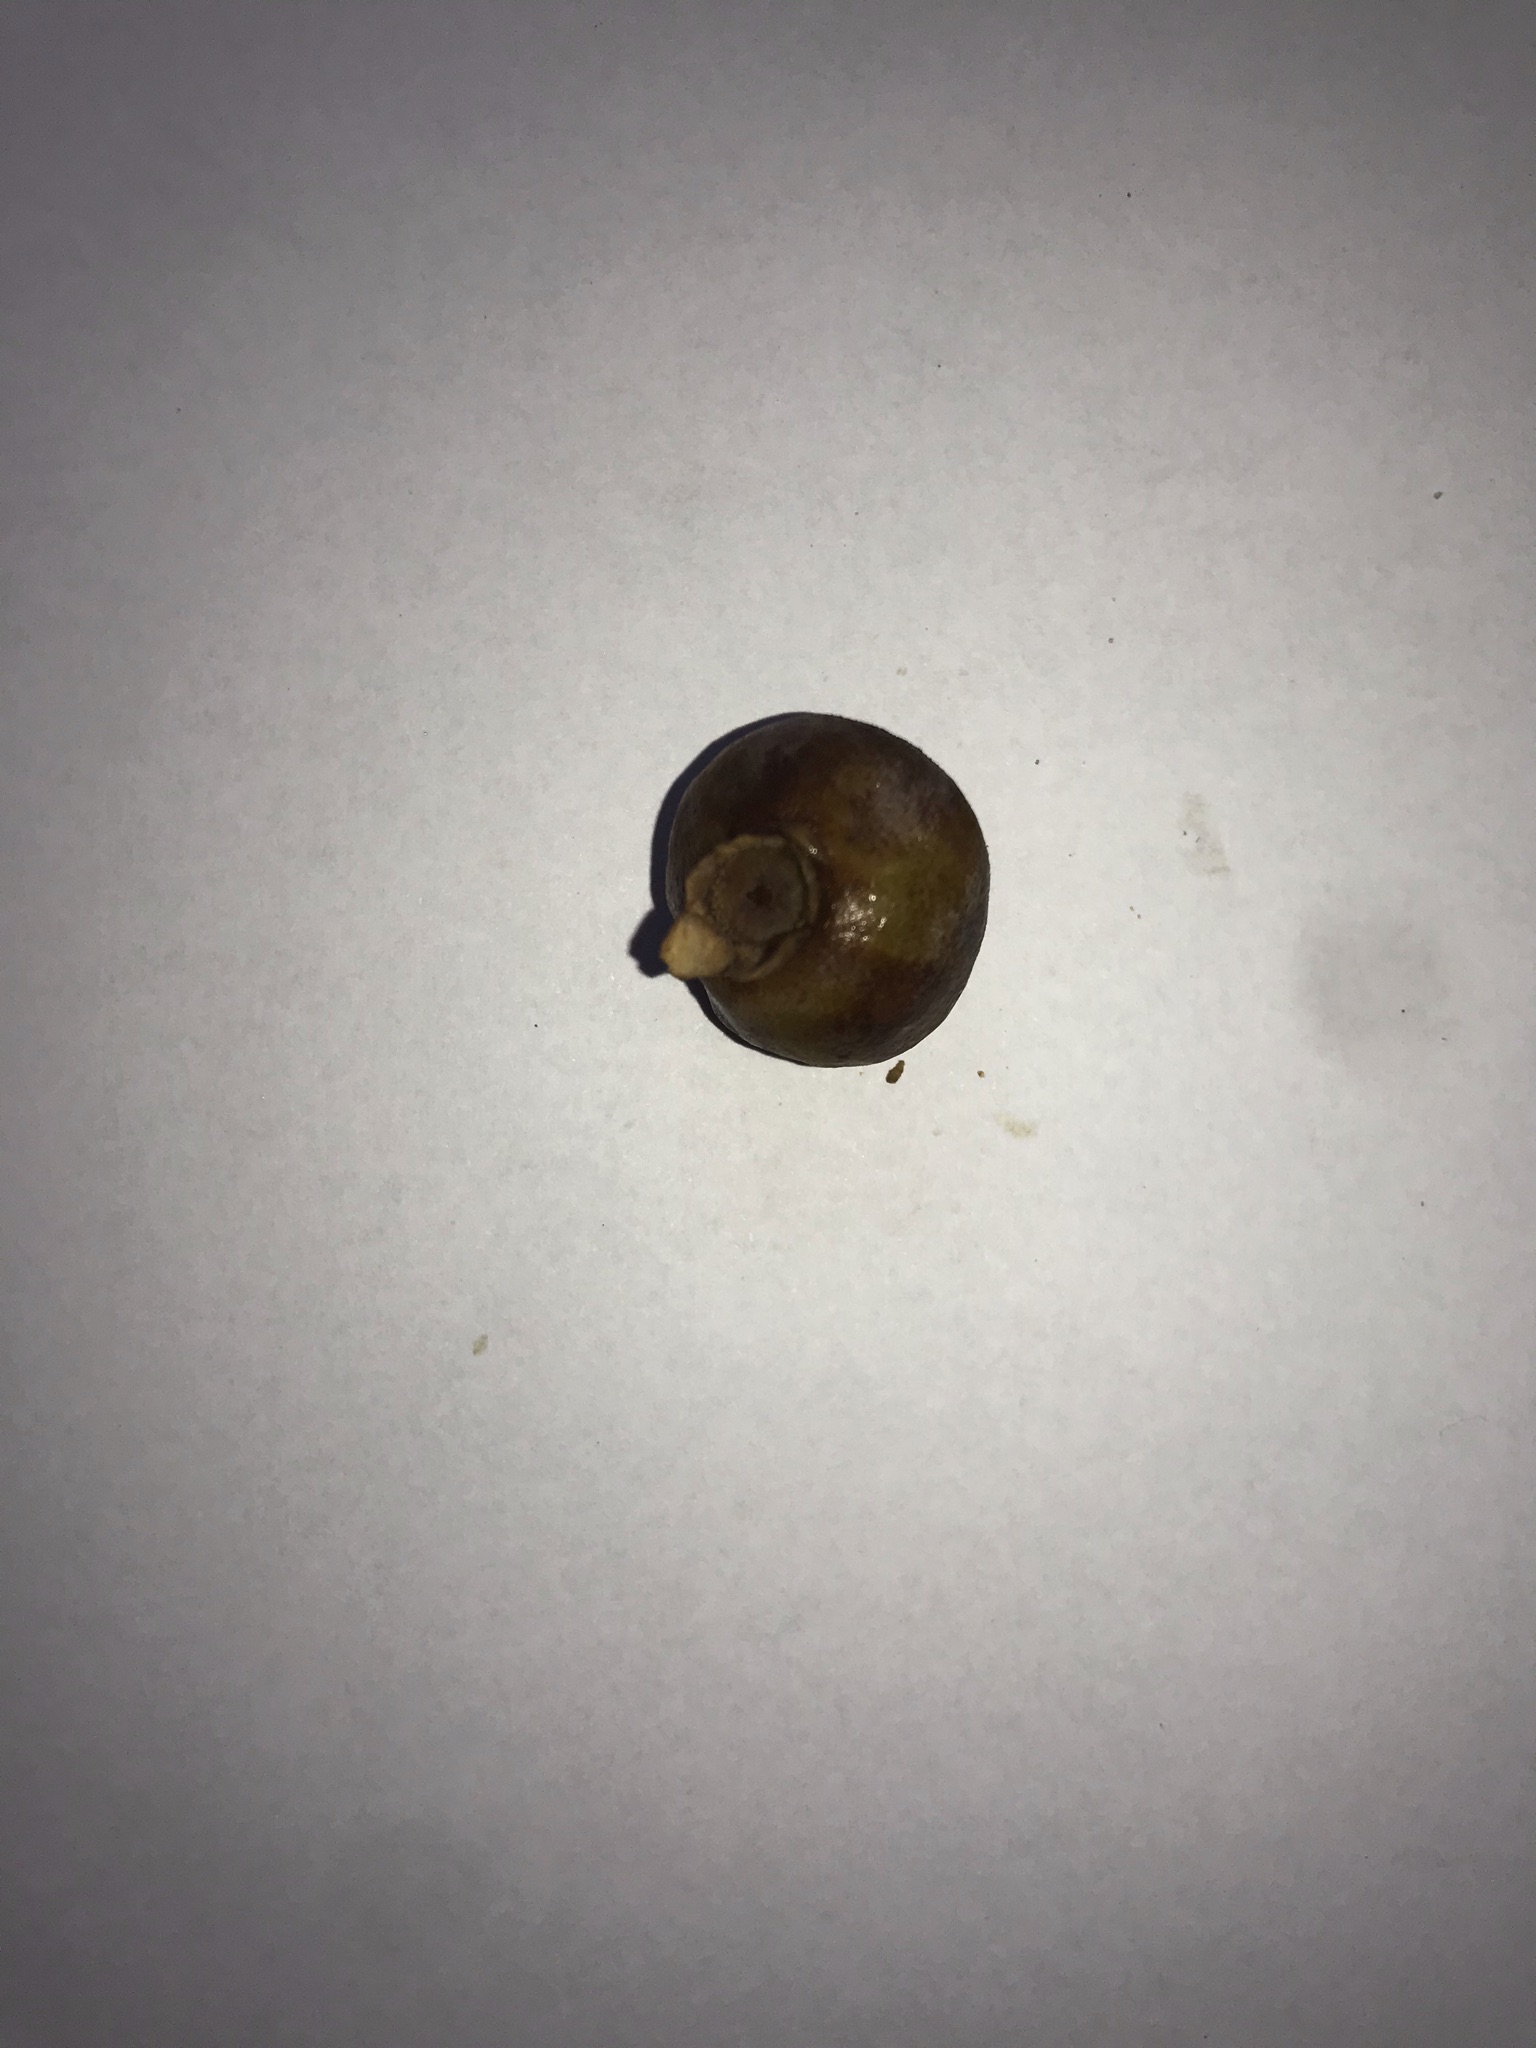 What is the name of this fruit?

gabiroba
